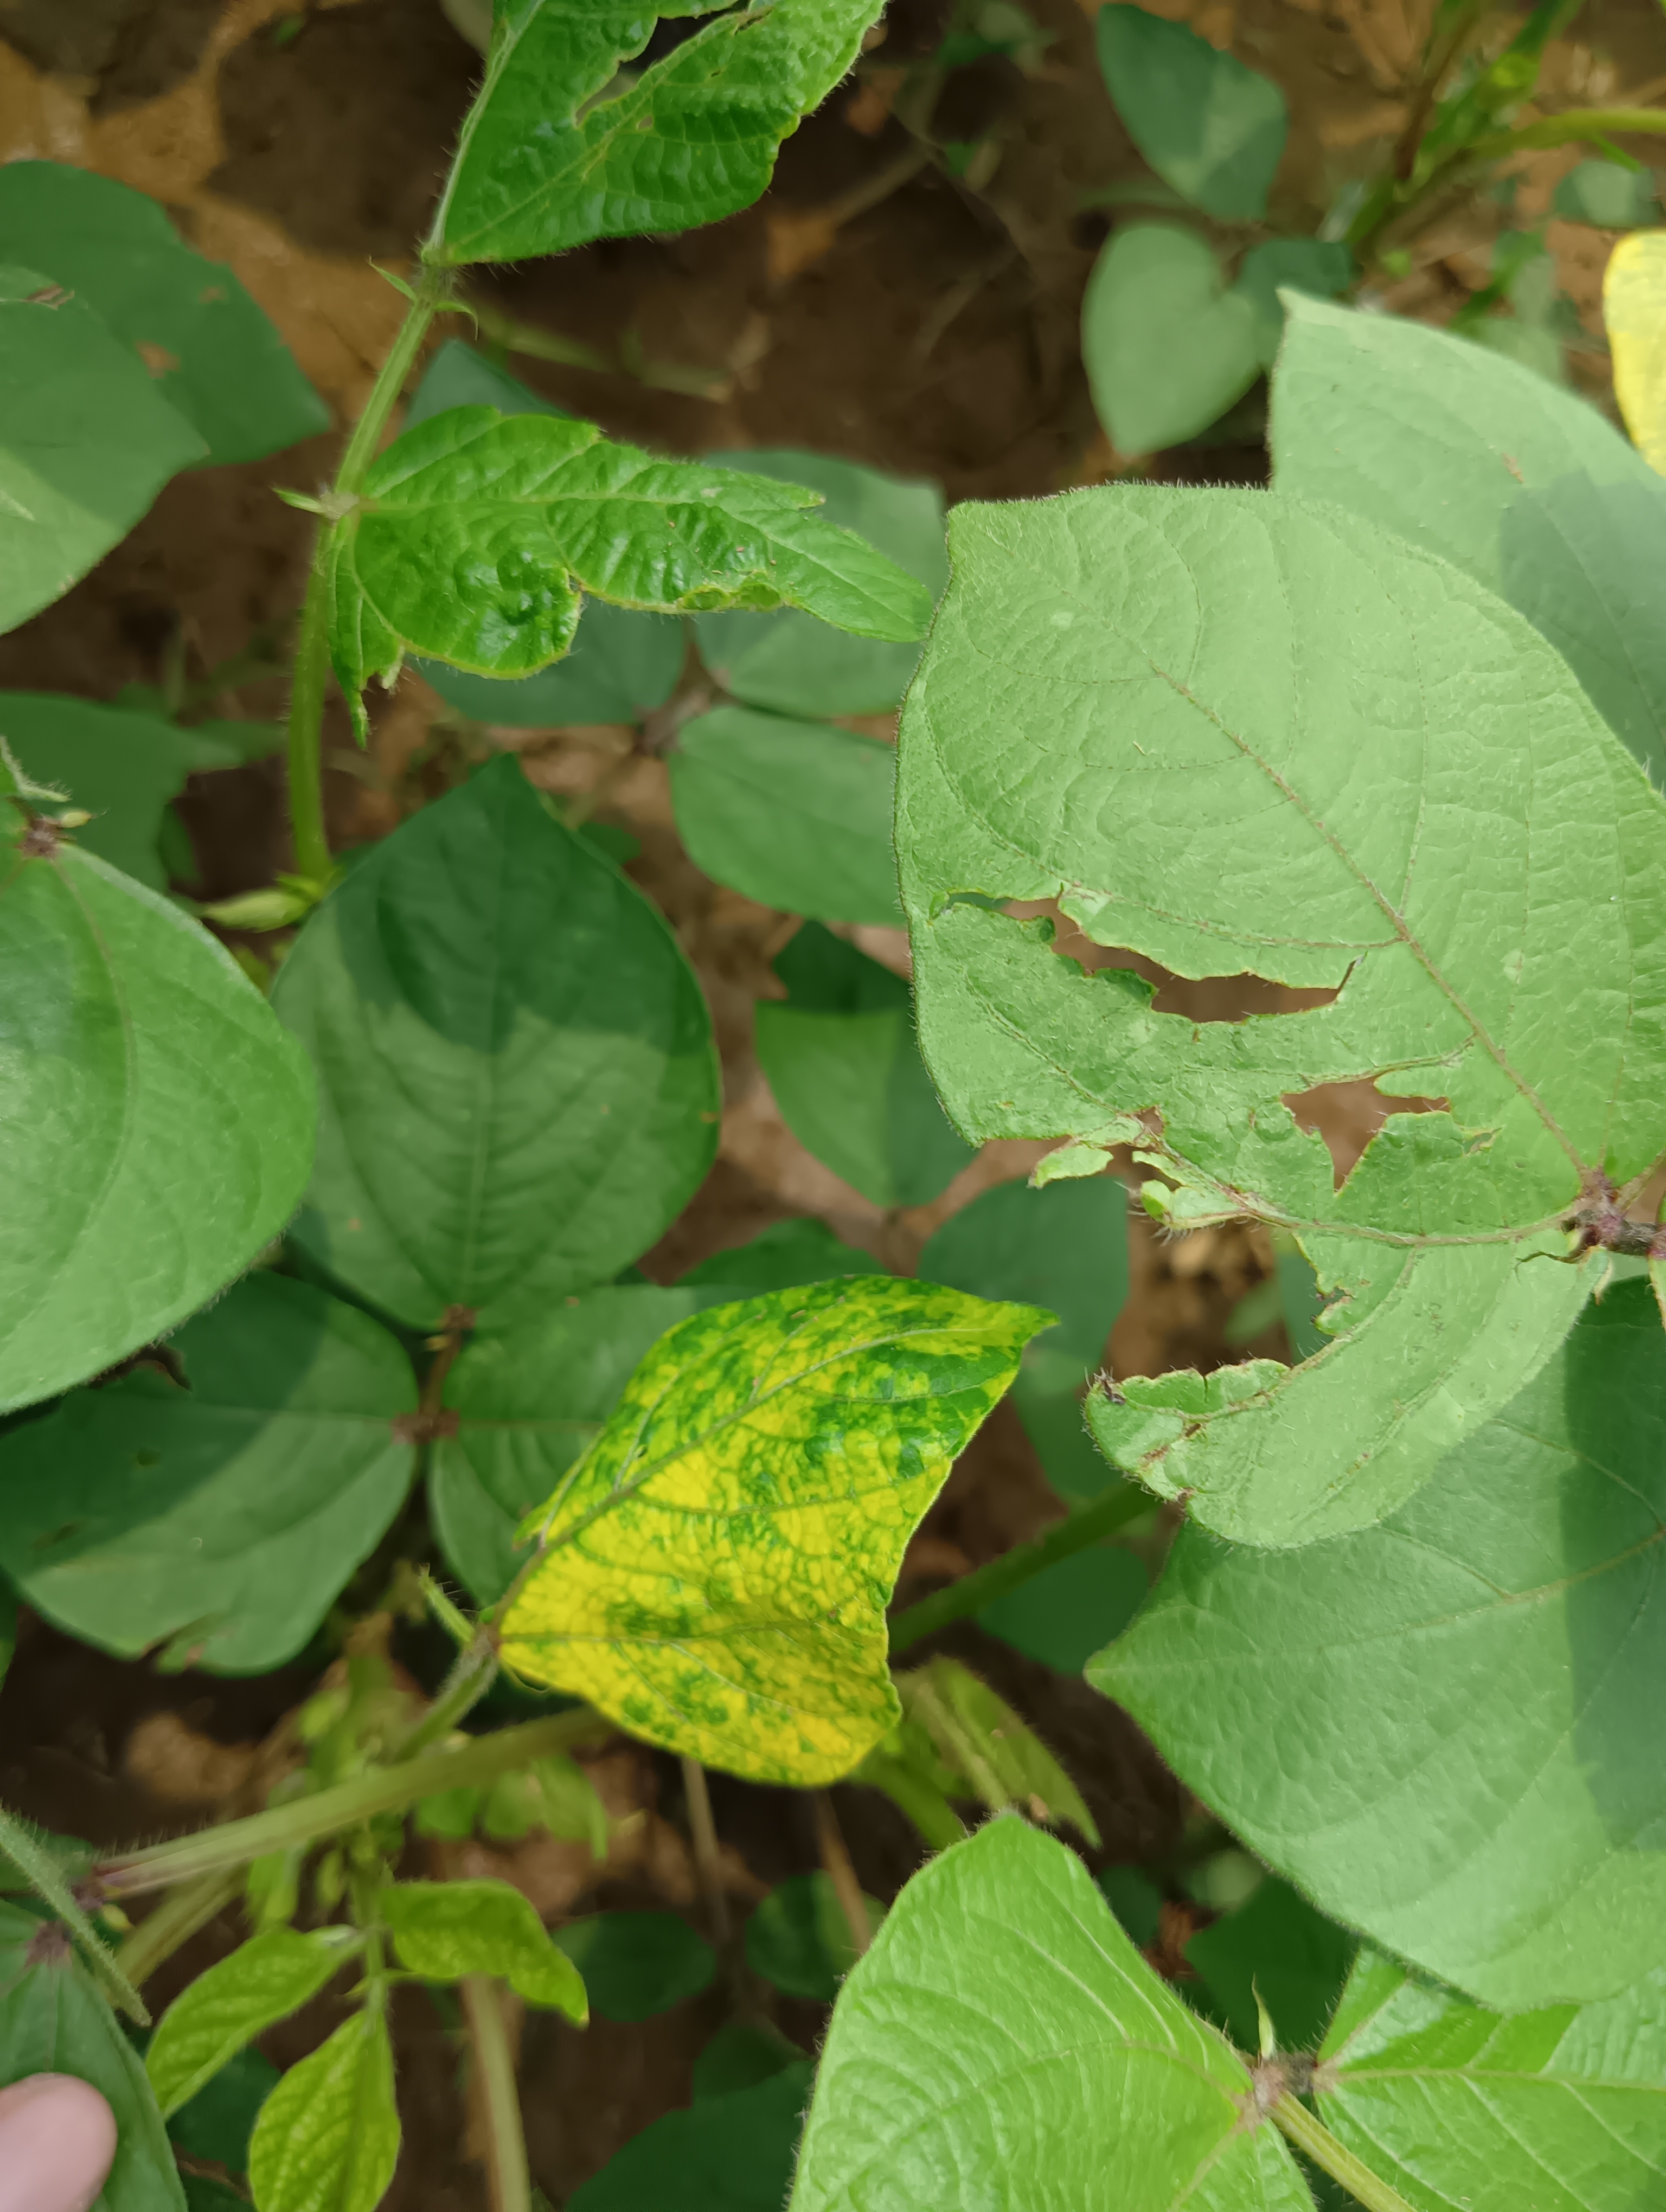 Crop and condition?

mungbean, yellow mosaic
